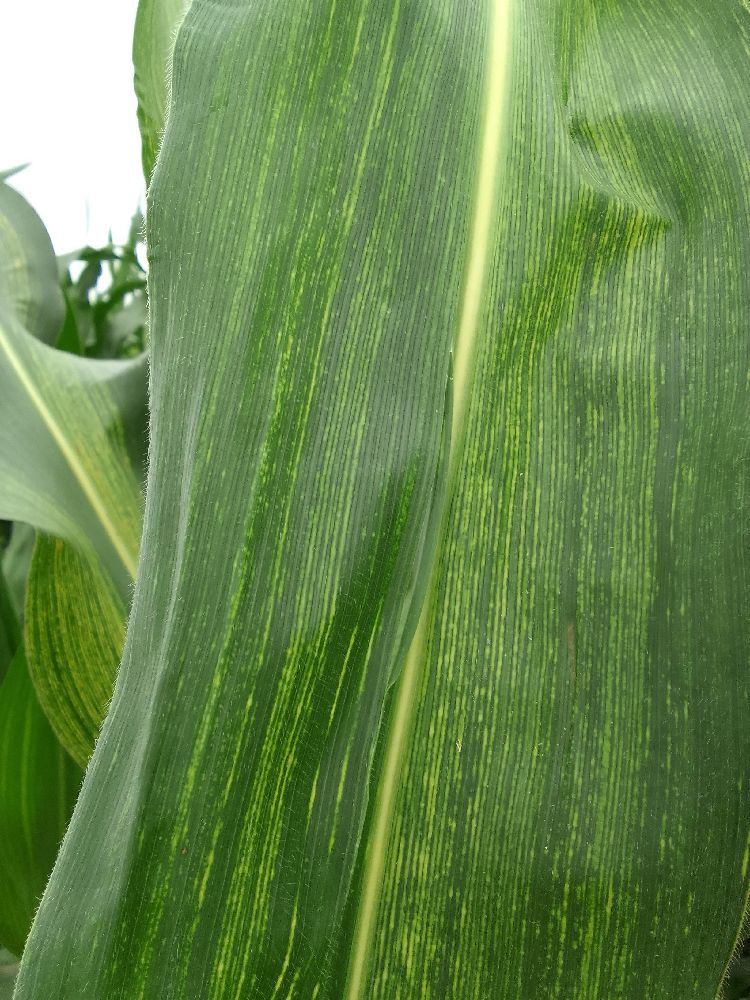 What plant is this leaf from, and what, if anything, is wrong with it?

maize, maize streak virus
